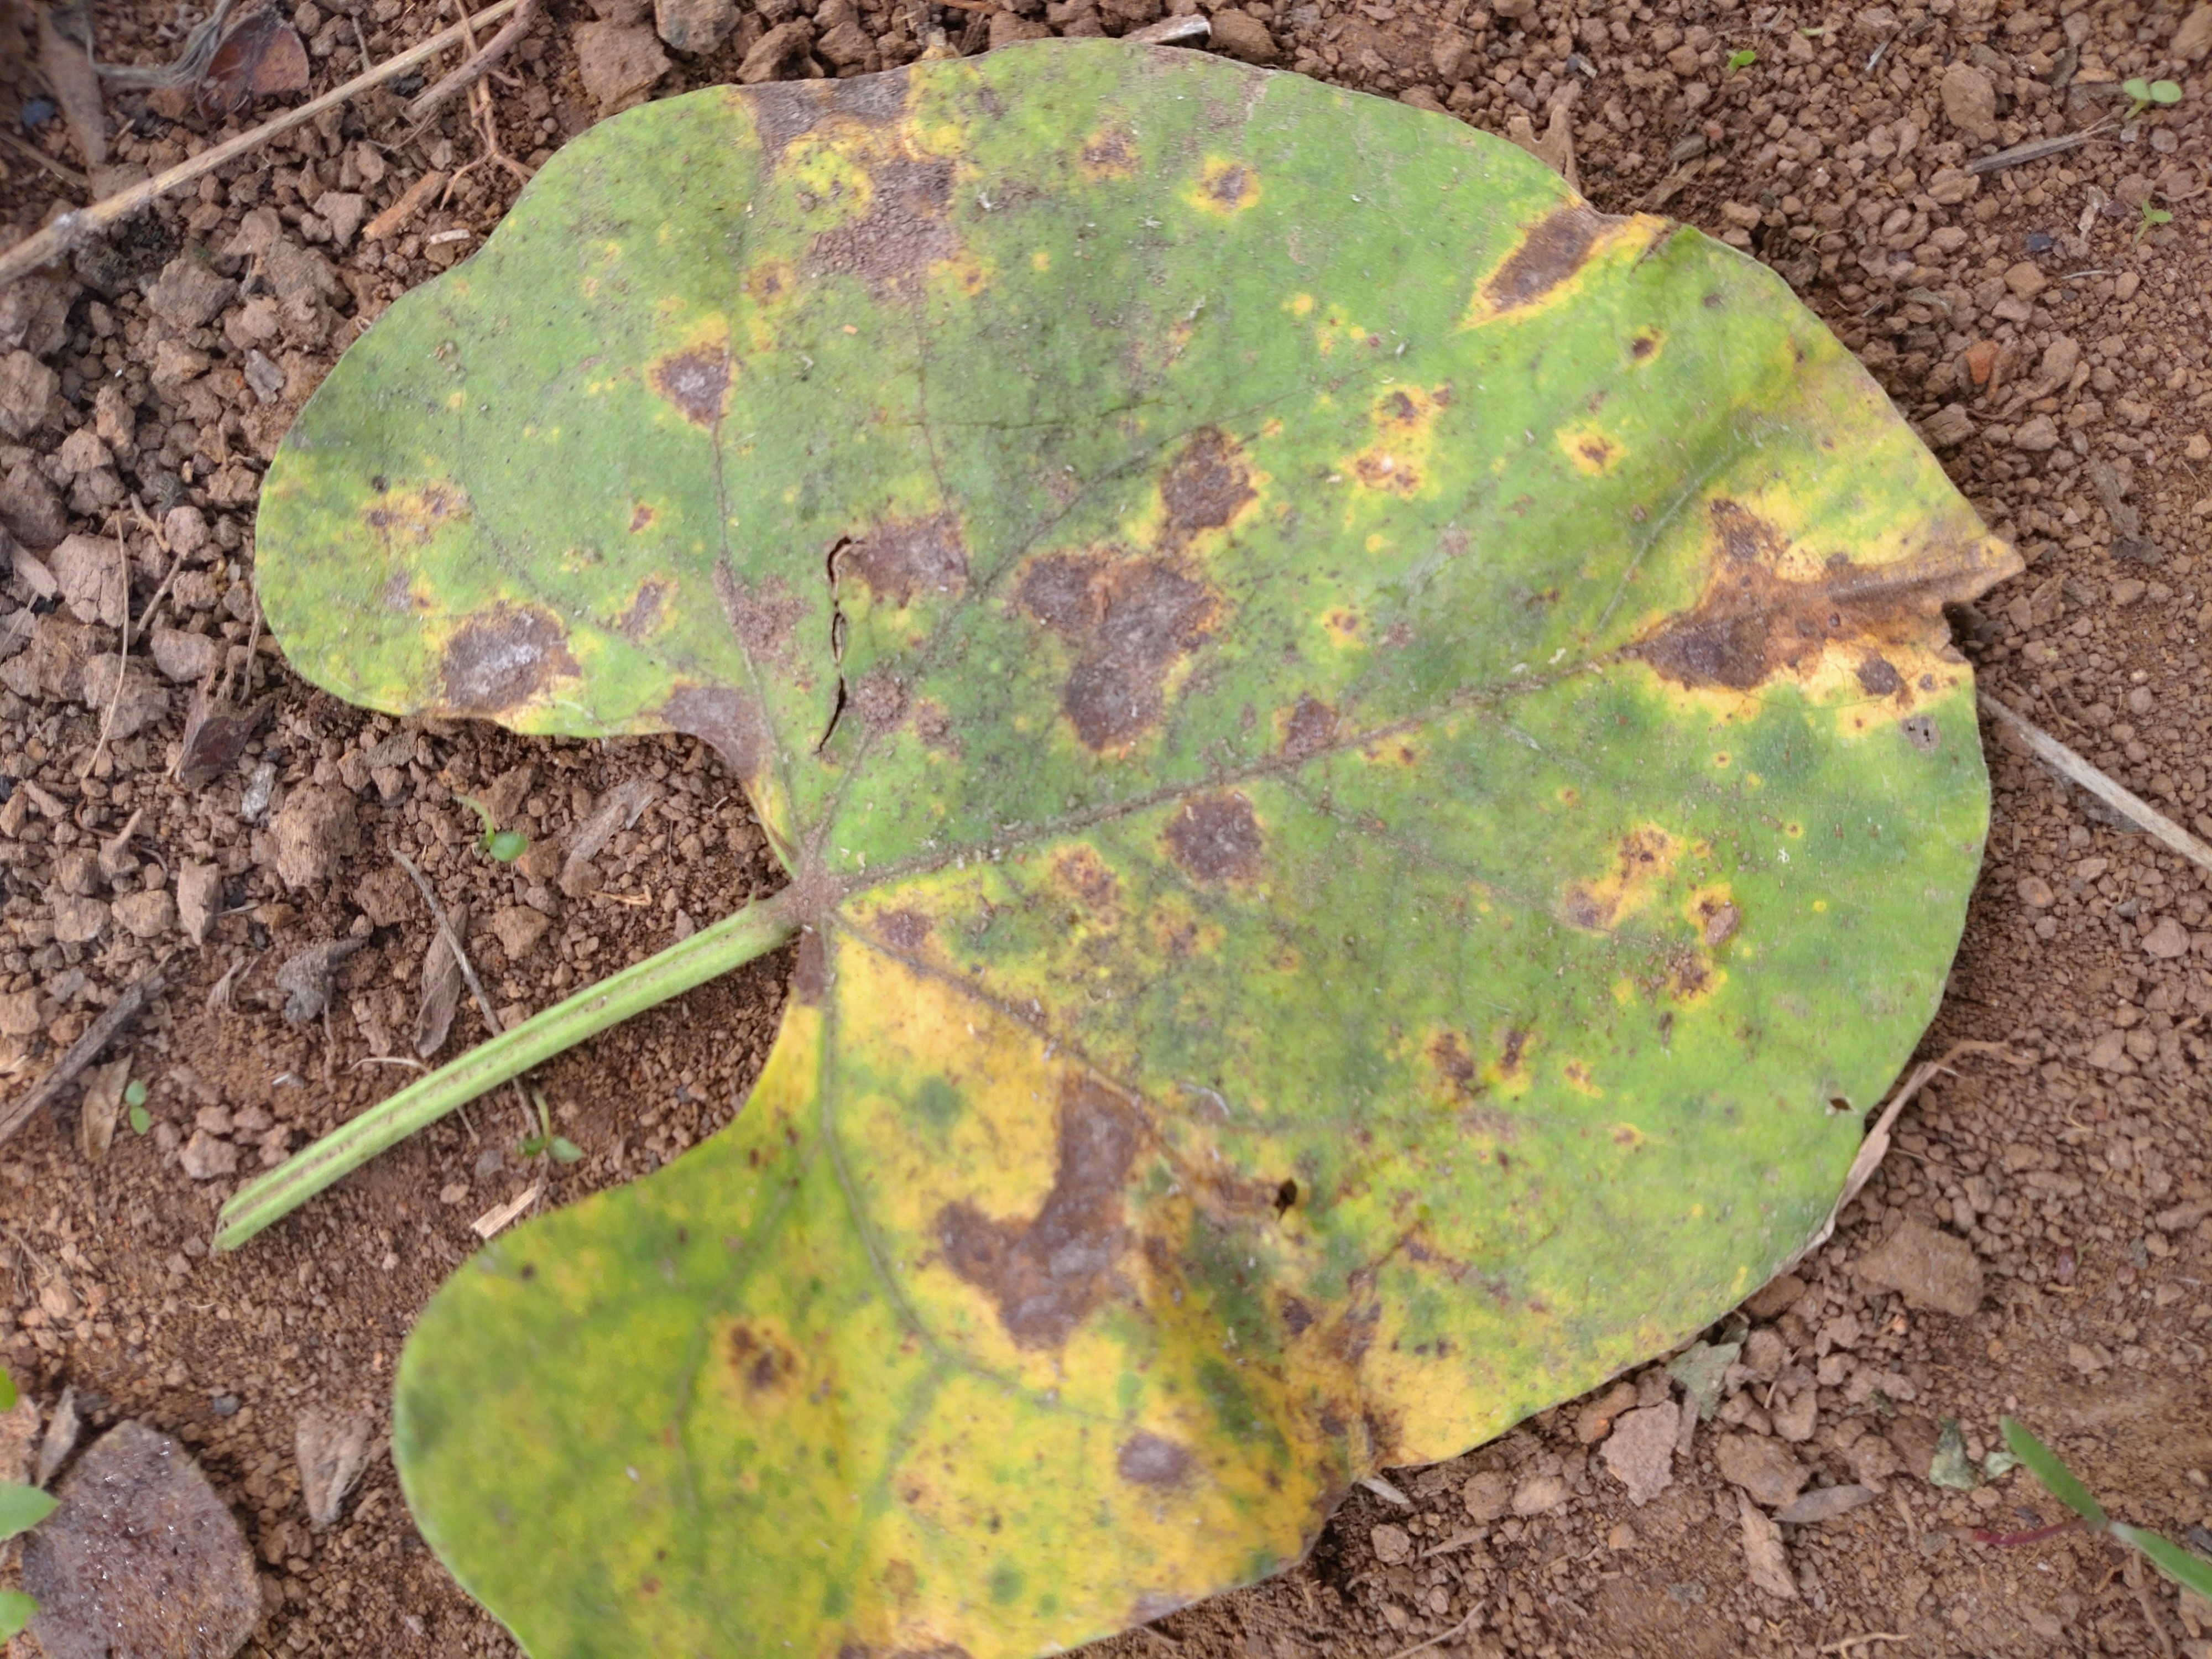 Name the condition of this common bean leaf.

rust
